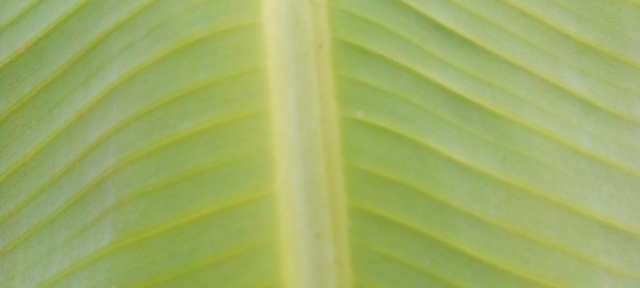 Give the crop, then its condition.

banana, healthy
